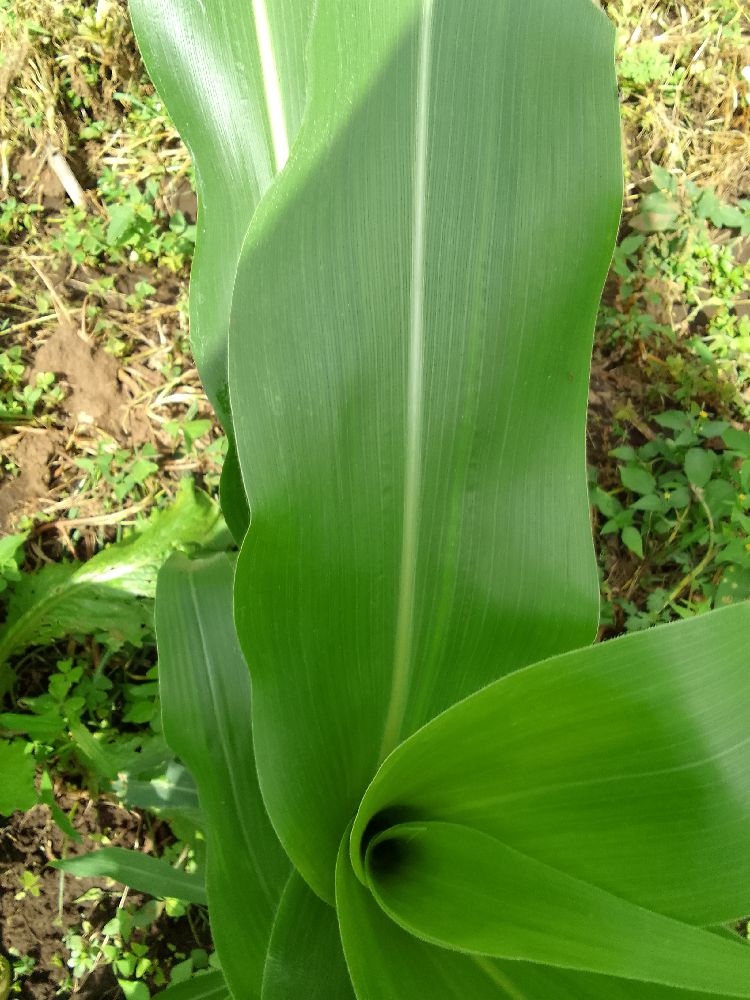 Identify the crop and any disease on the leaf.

maize, healthy
